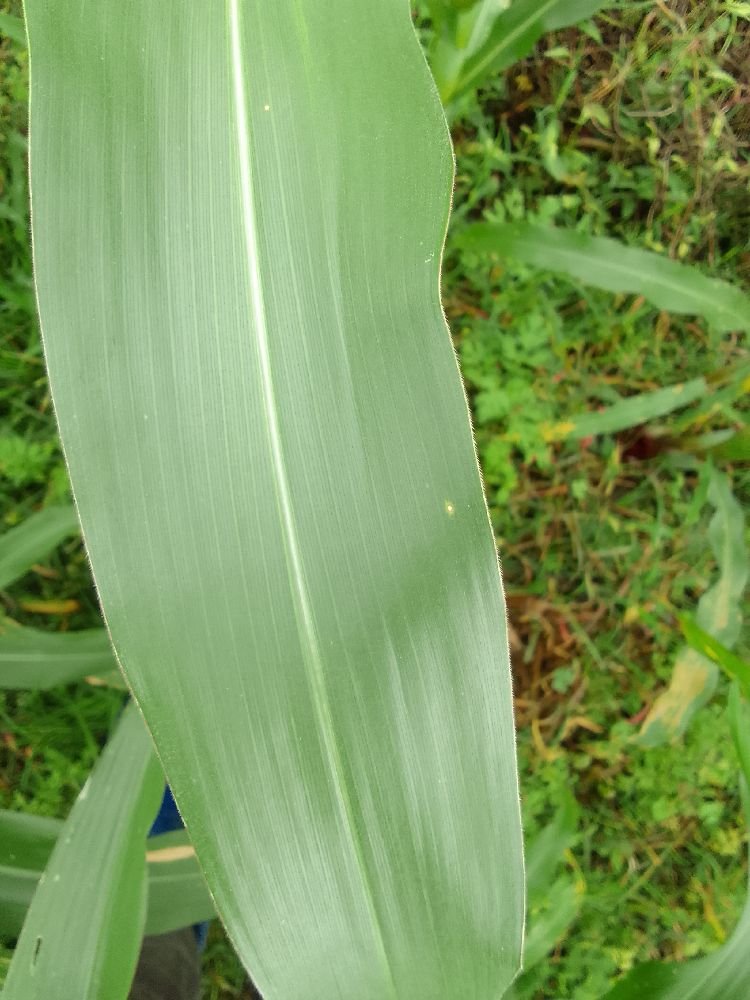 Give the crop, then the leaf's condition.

maize, healthy
